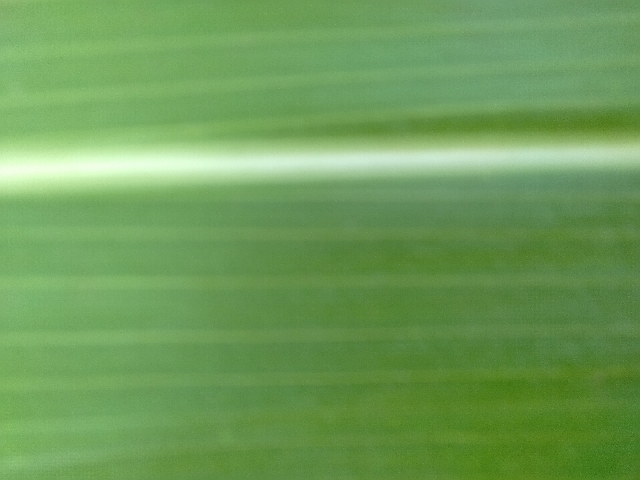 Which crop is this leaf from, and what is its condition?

maize, healthy
